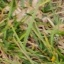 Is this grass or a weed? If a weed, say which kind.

grass
